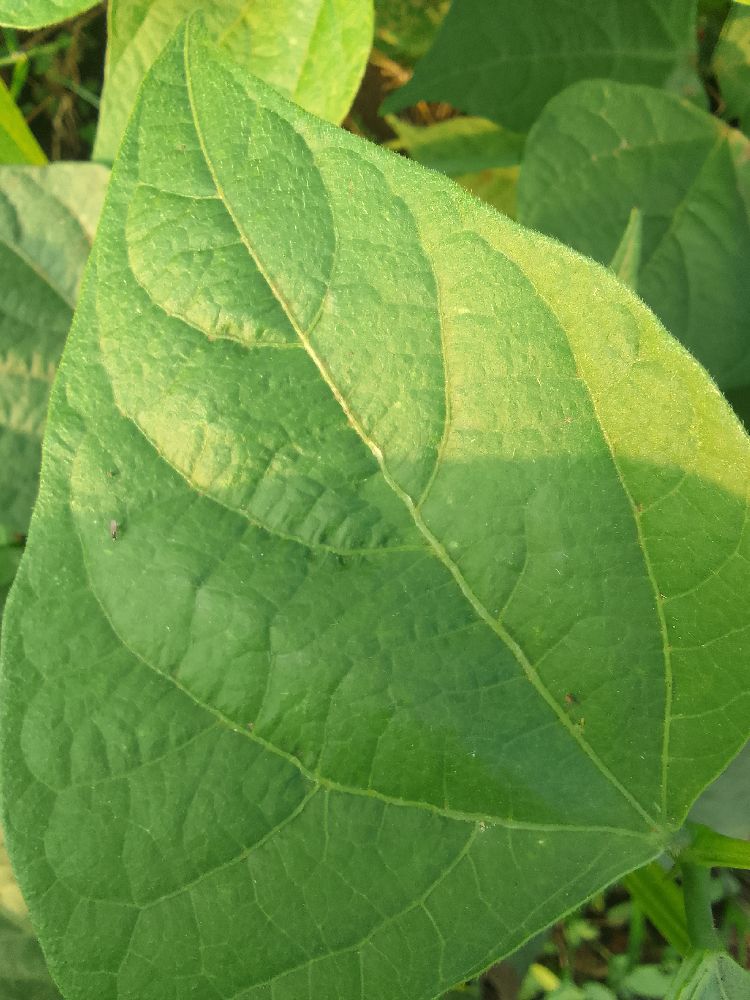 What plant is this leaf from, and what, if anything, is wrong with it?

common bean, healthy
